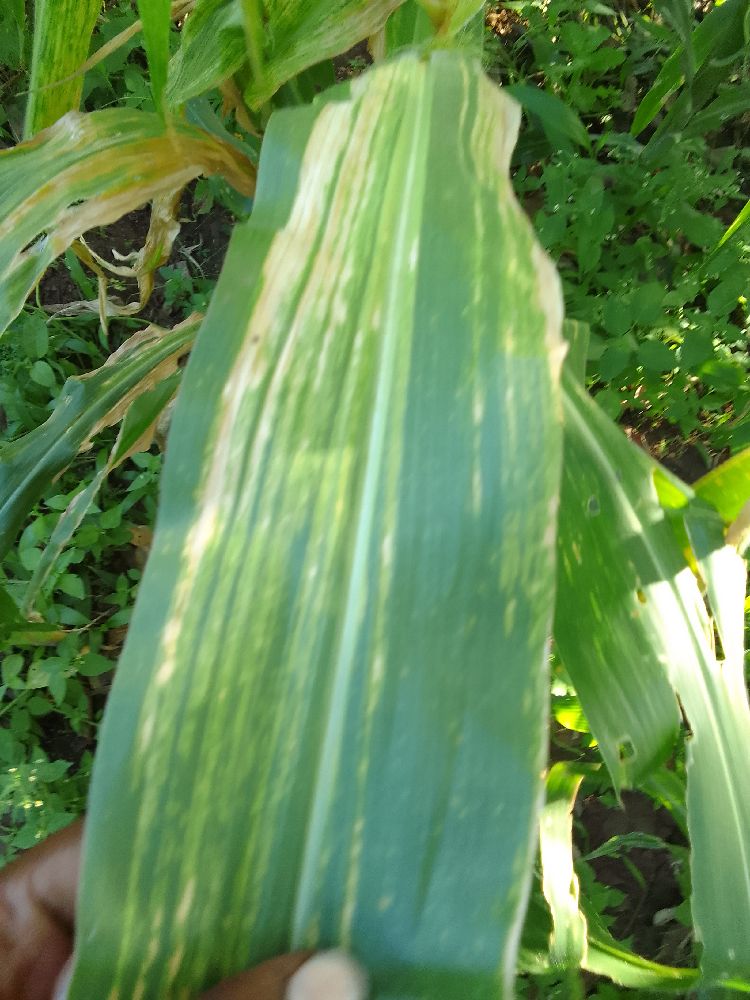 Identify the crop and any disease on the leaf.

maize, maize lethal necrosis
